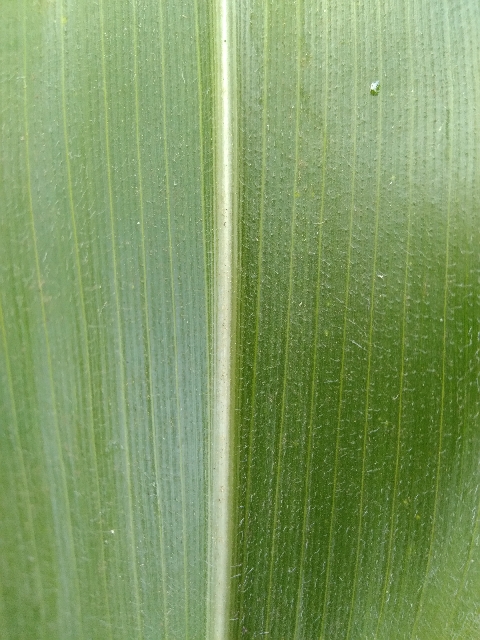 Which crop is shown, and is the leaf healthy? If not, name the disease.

maize, healthy
